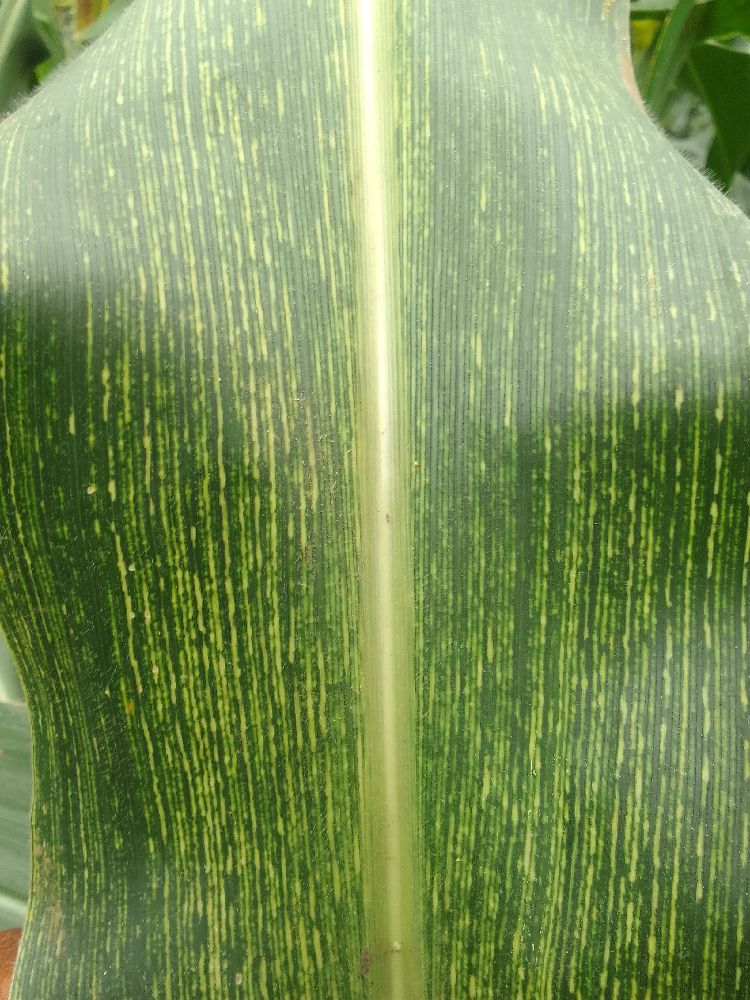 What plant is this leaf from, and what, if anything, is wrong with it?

maize, healthy
